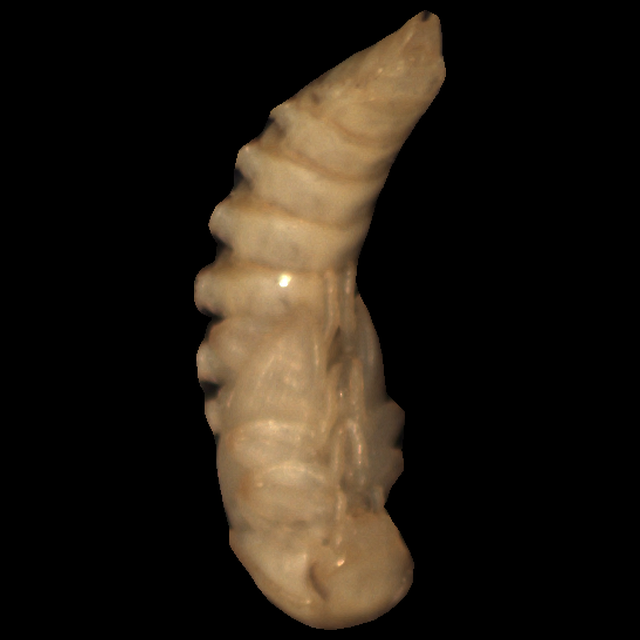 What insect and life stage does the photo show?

mealworm pupa
